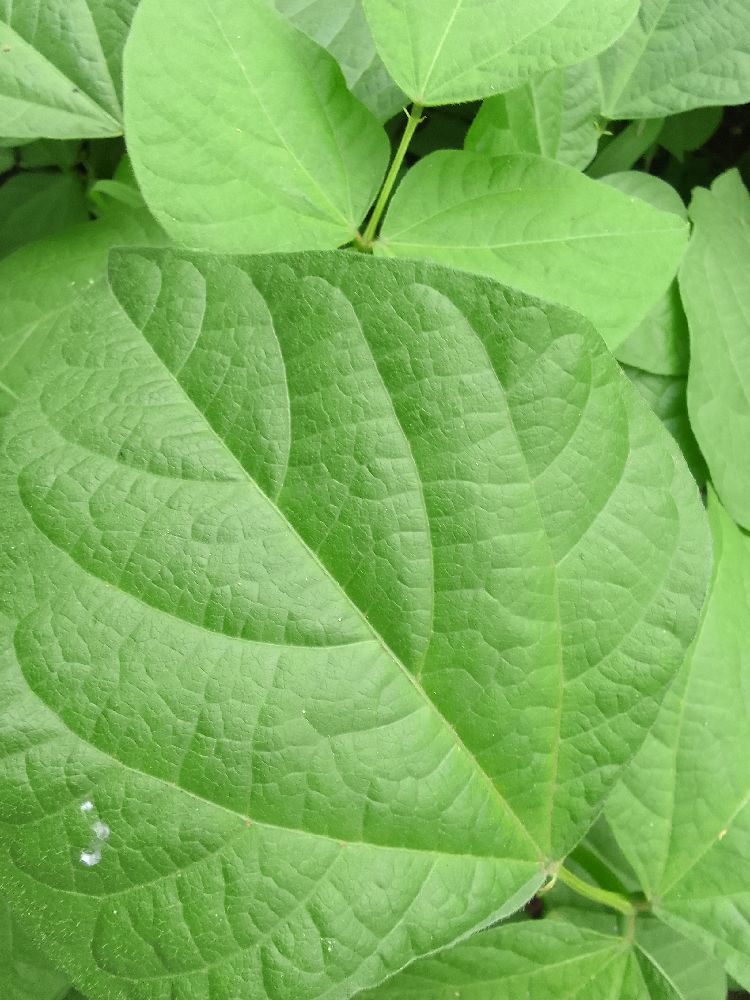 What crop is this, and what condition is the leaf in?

common bean, healthy
